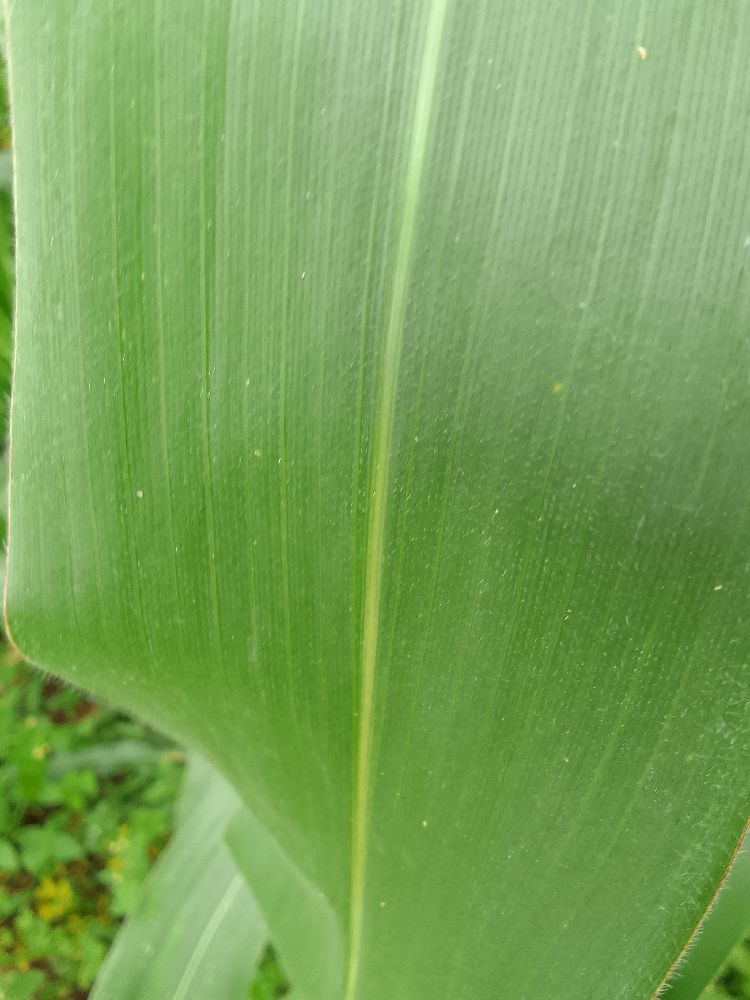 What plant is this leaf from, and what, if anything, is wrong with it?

maize, healthy
